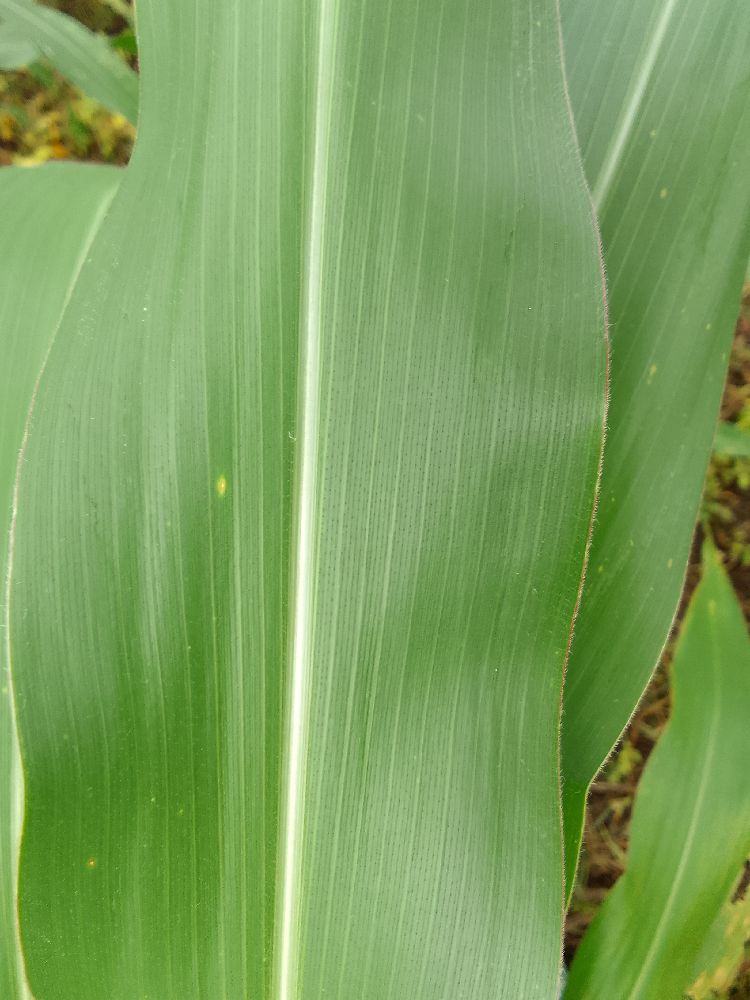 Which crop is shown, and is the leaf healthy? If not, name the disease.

maize, healthy
